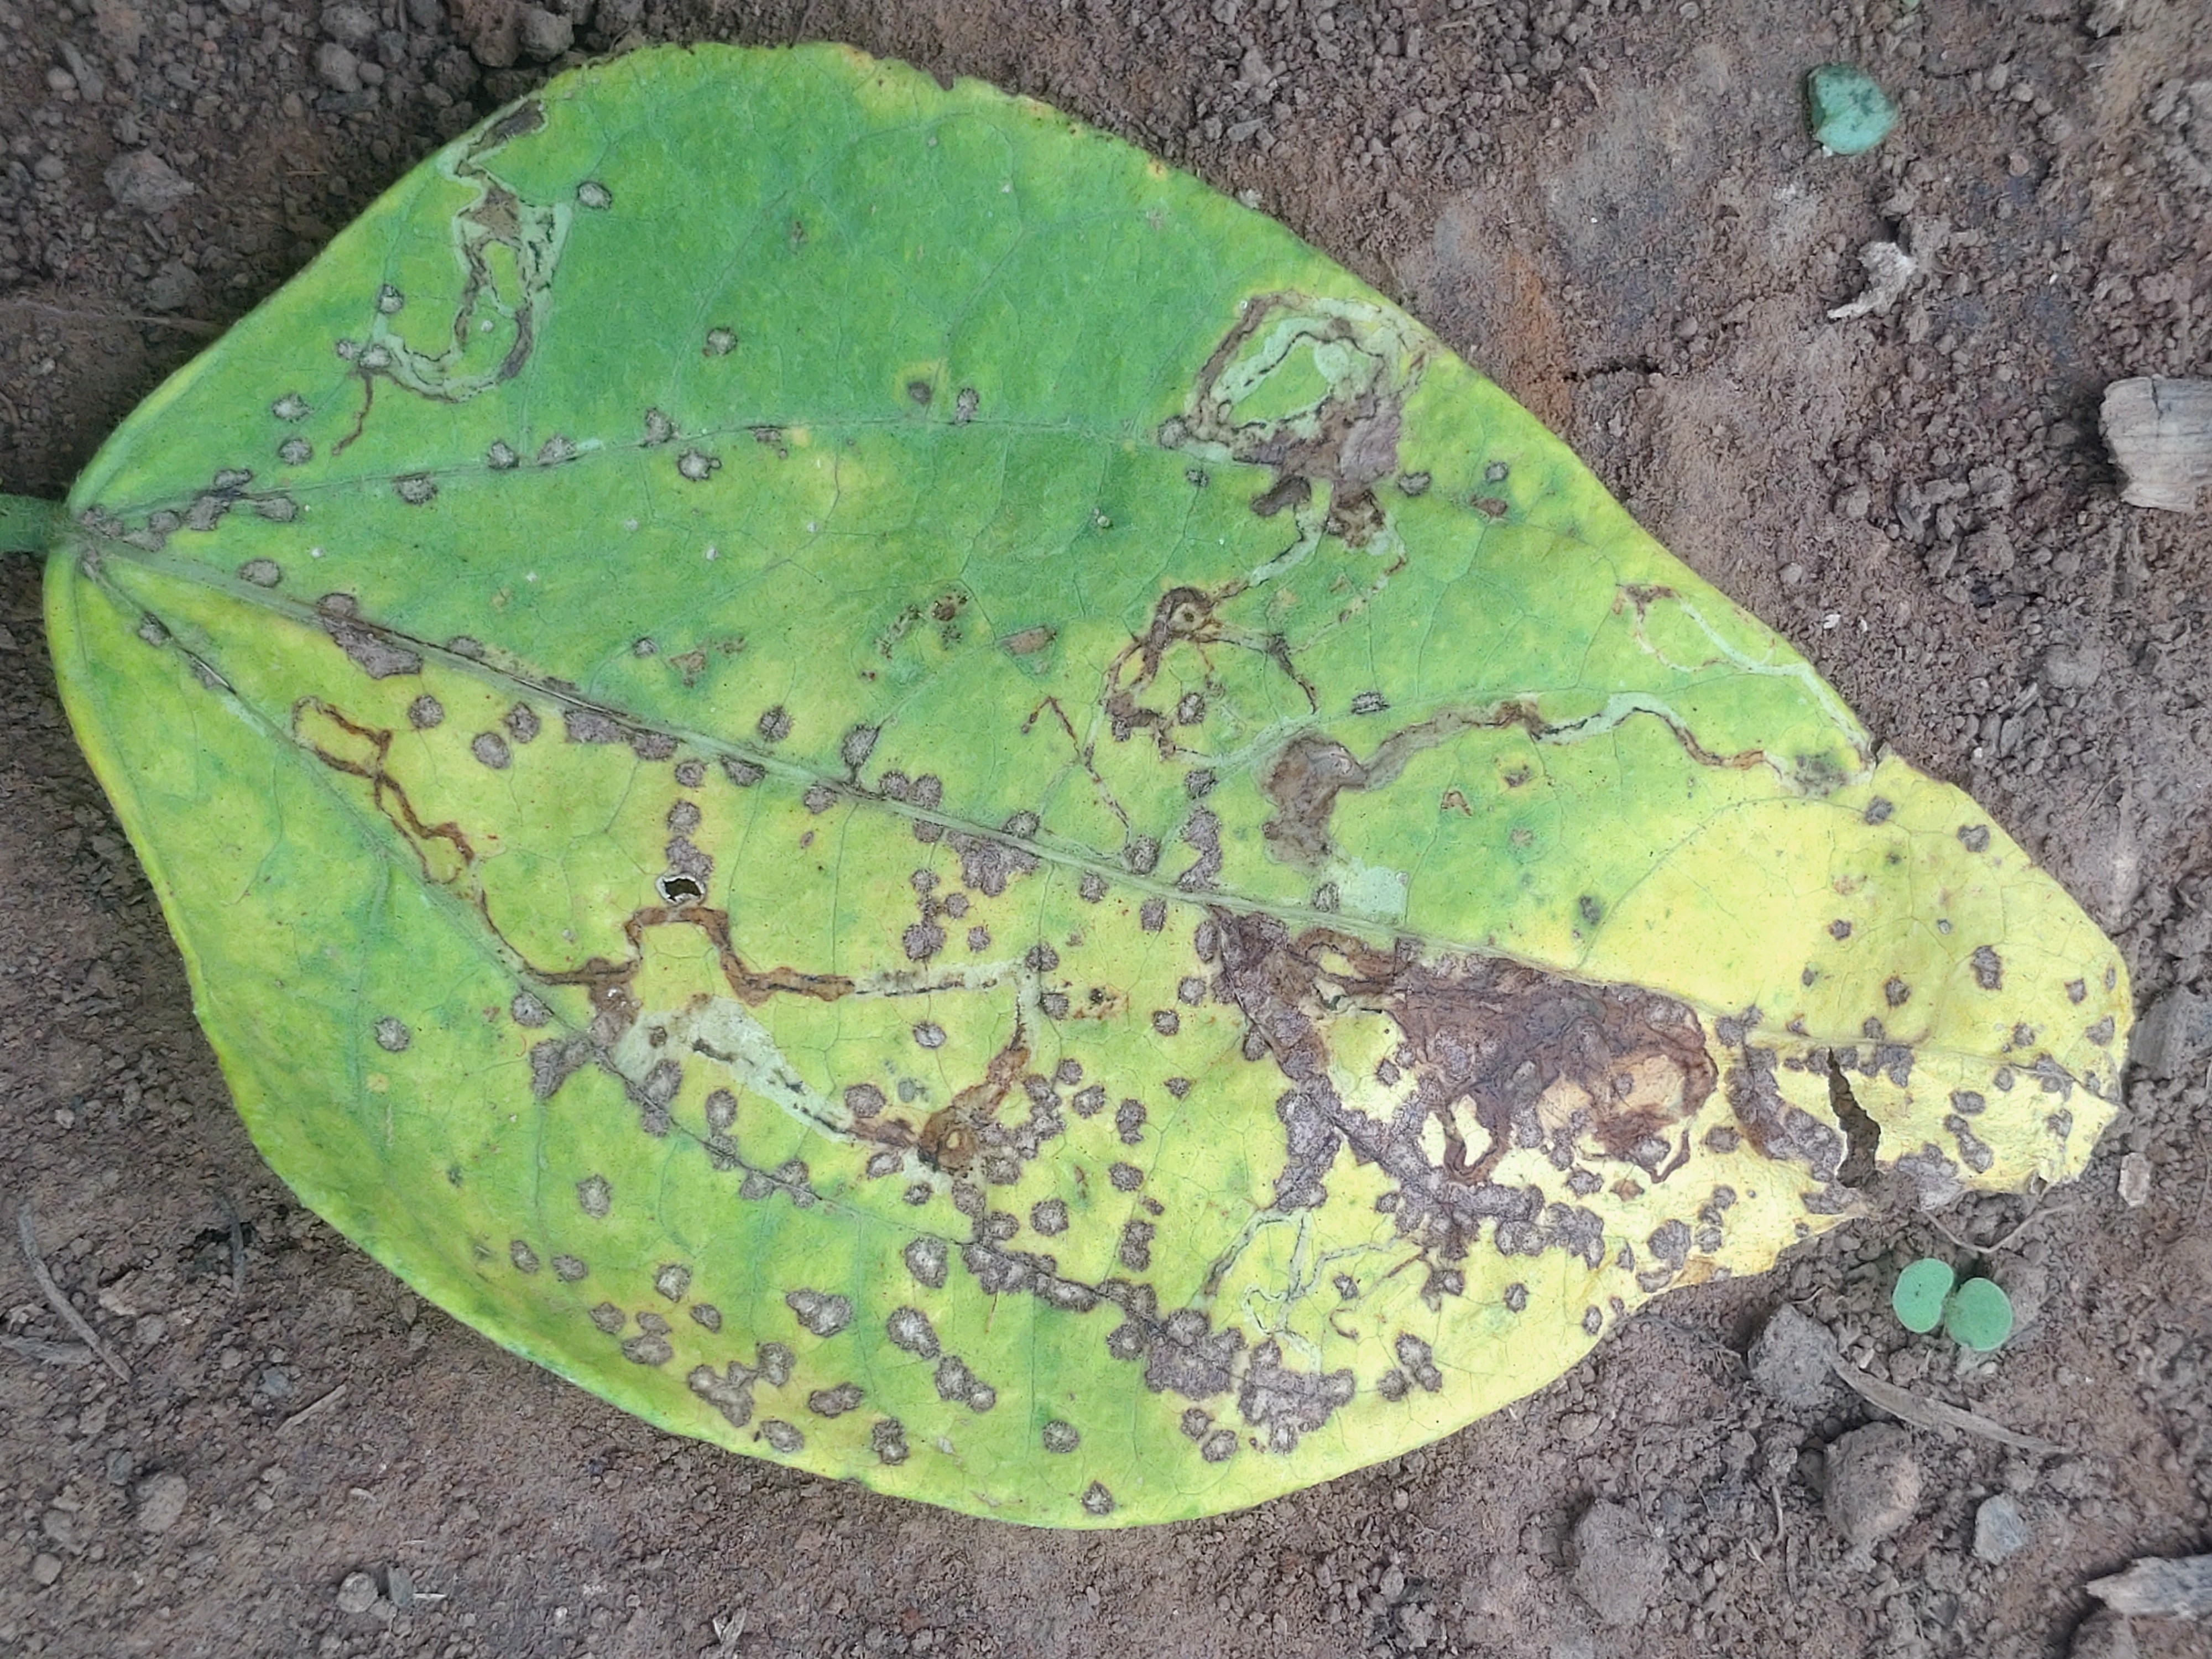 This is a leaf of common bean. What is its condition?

anthracnose
